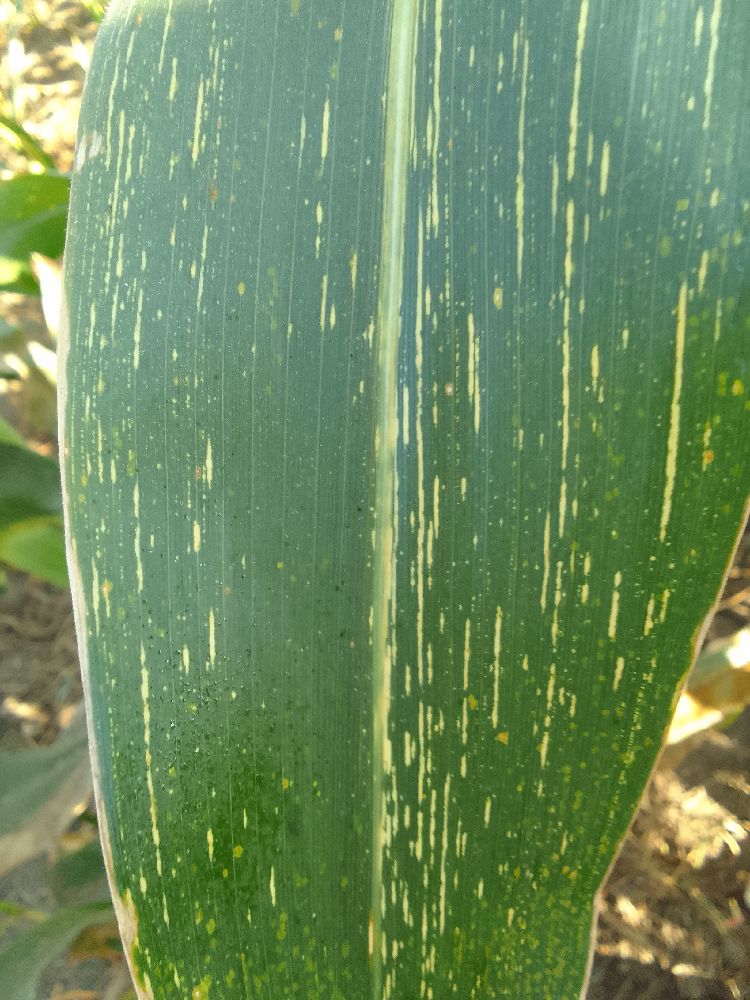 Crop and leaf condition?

maize, maize streak virus
